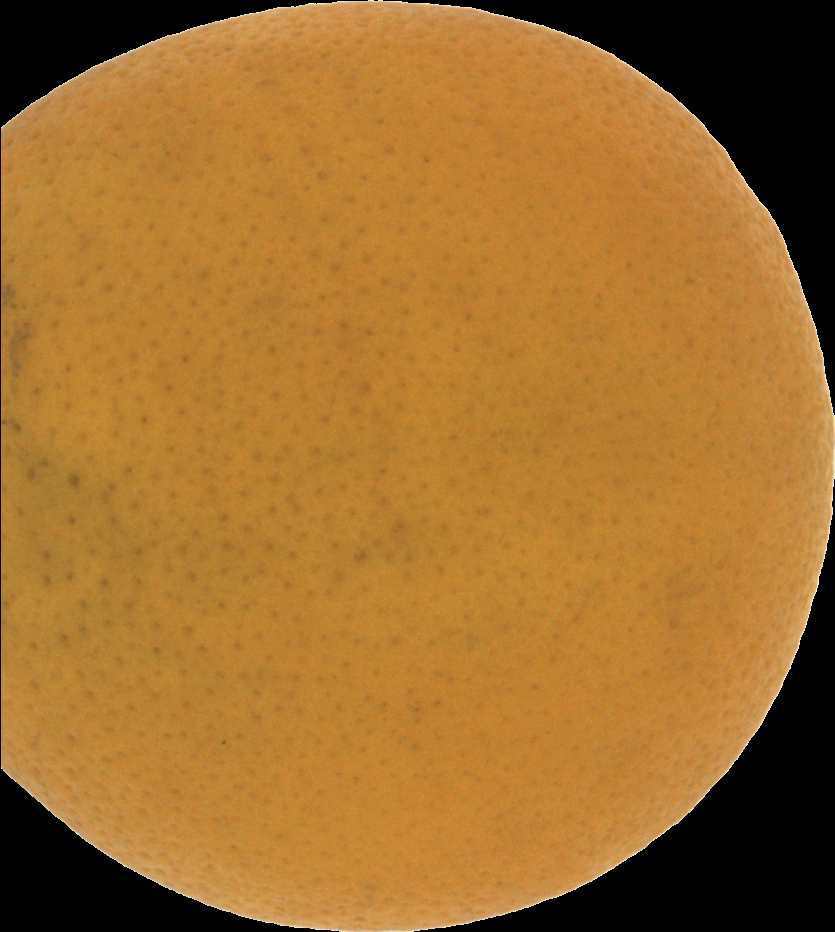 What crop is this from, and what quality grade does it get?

orange, bad
